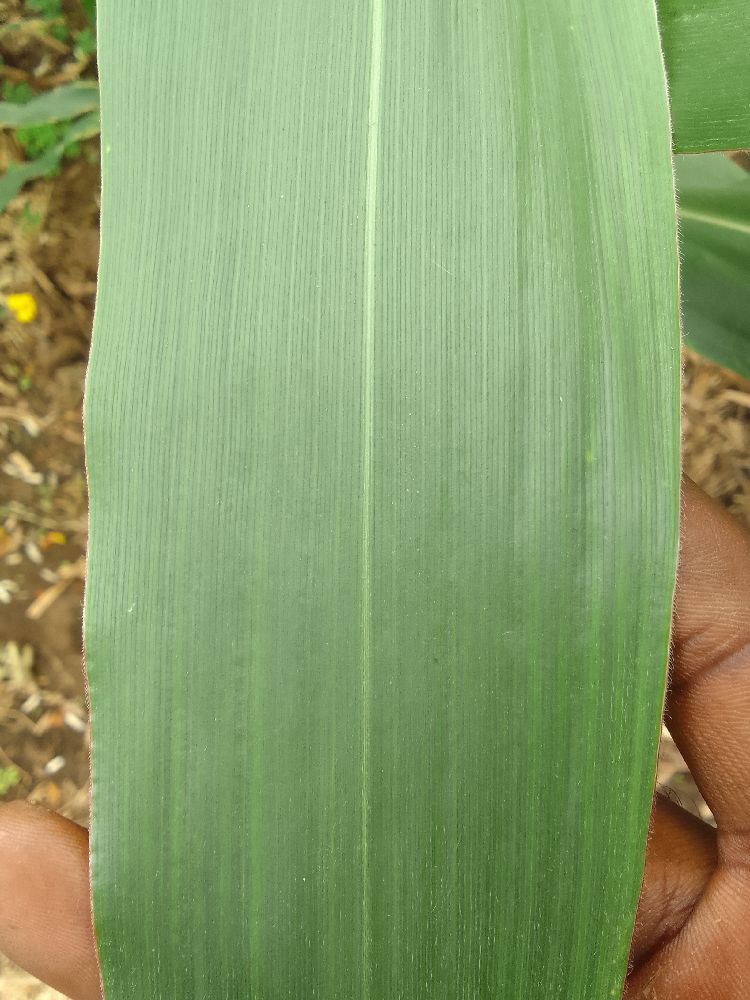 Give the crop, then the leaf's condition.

maize, healthy
